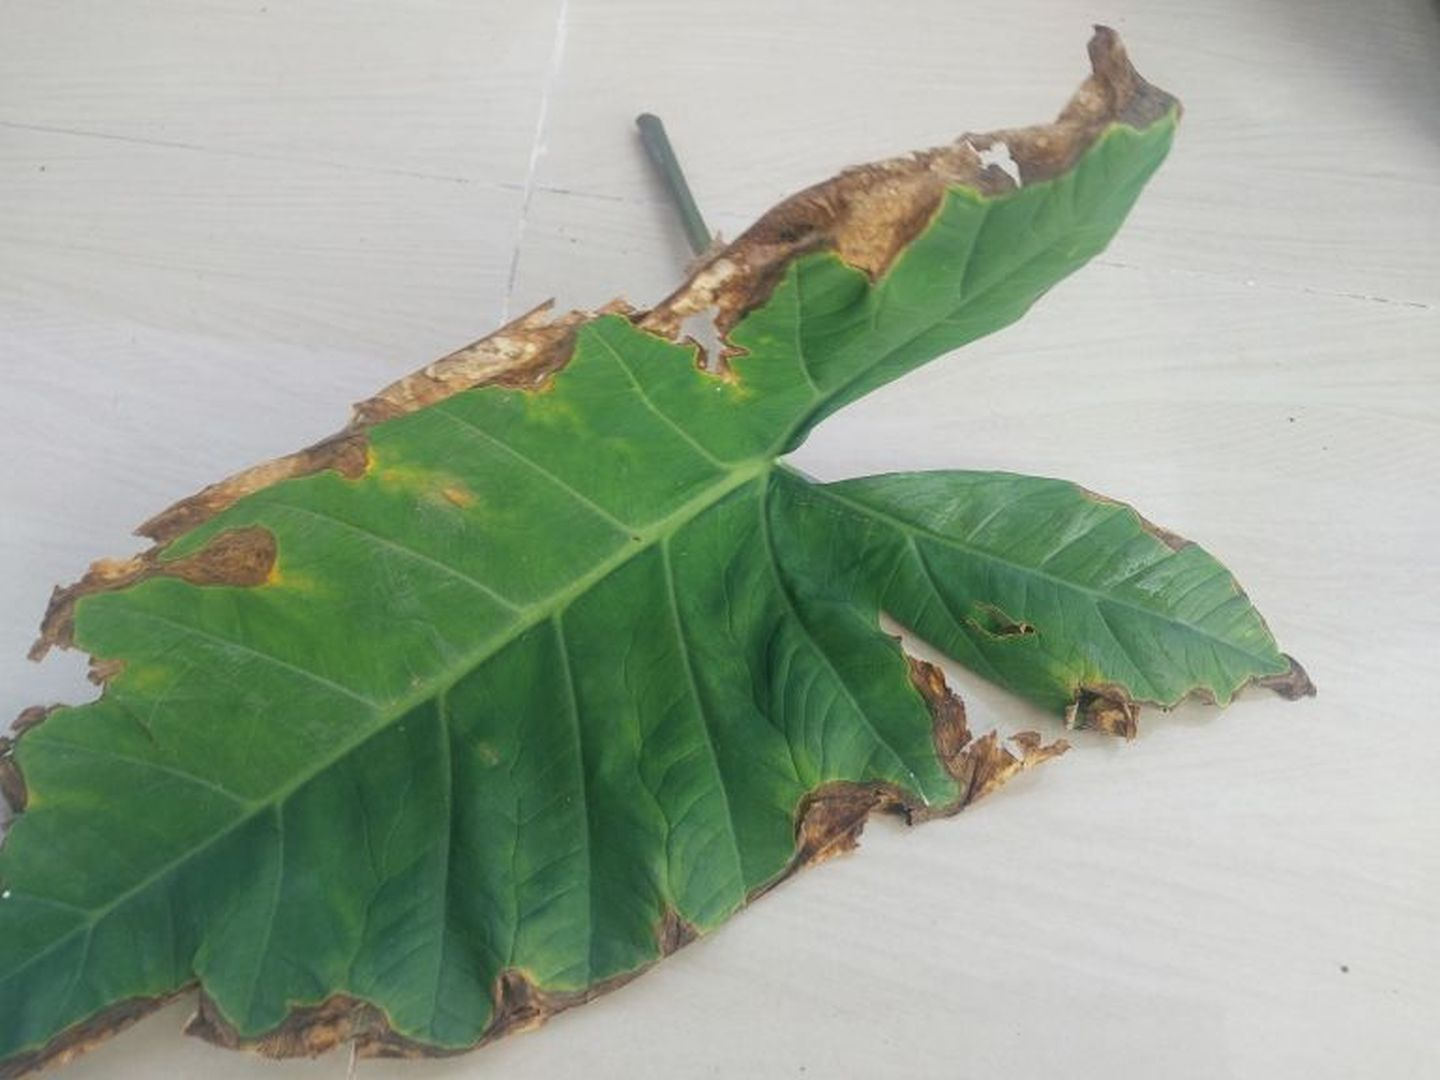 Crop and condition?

taro, leaf blight
